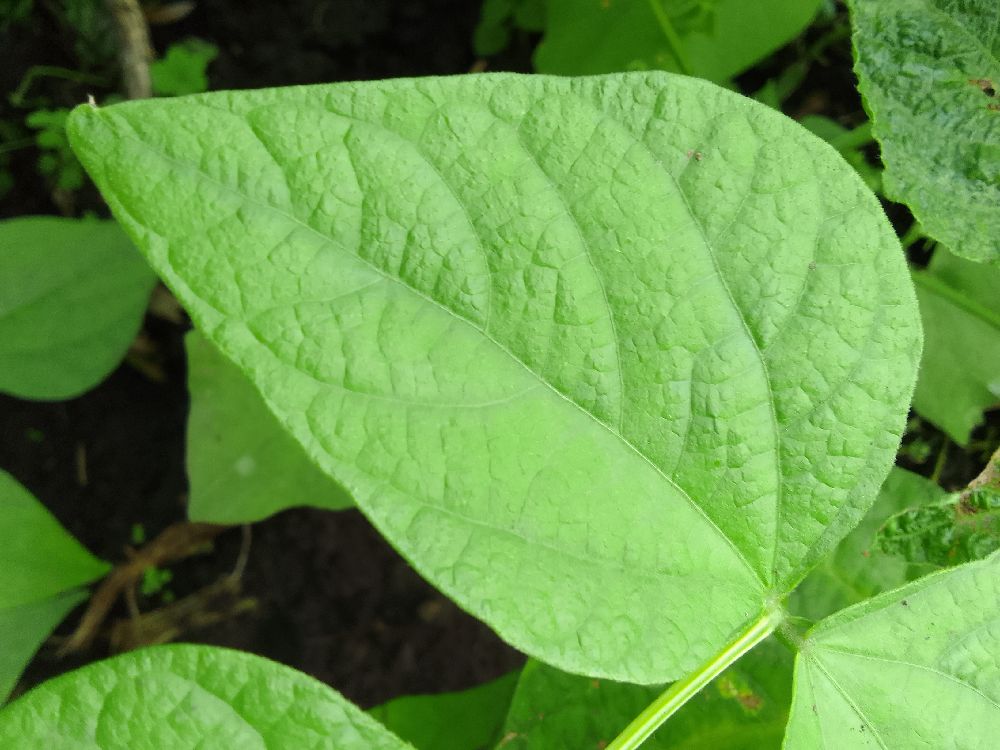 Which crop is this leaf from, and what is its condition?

common bean, healthy
